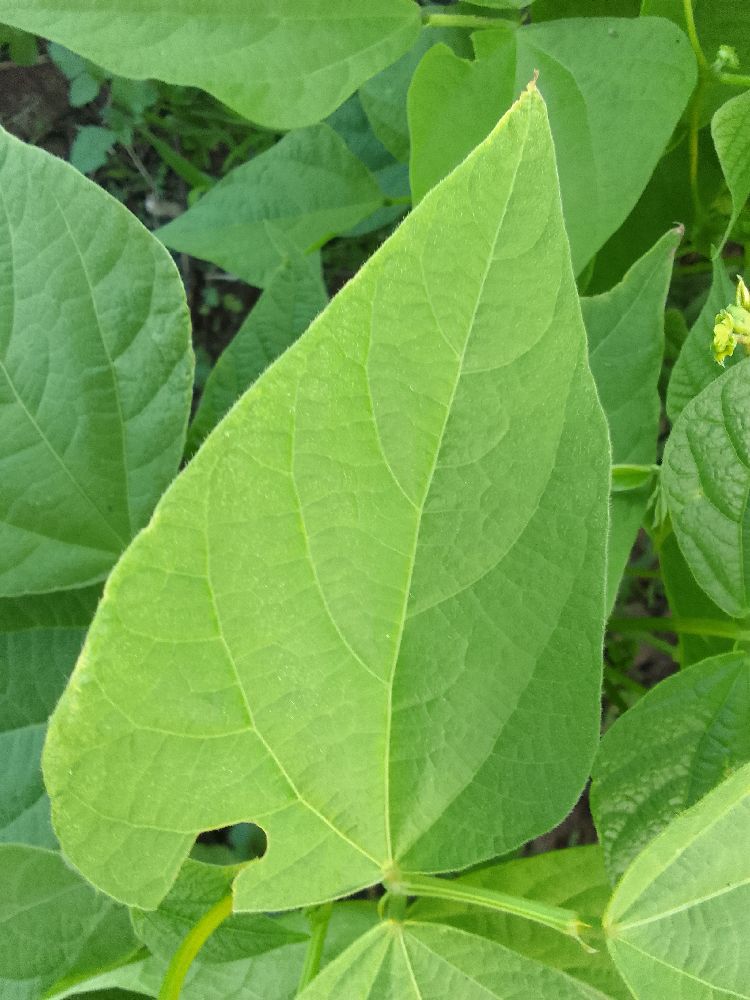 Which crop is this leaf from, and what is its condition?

common bean, healthy
